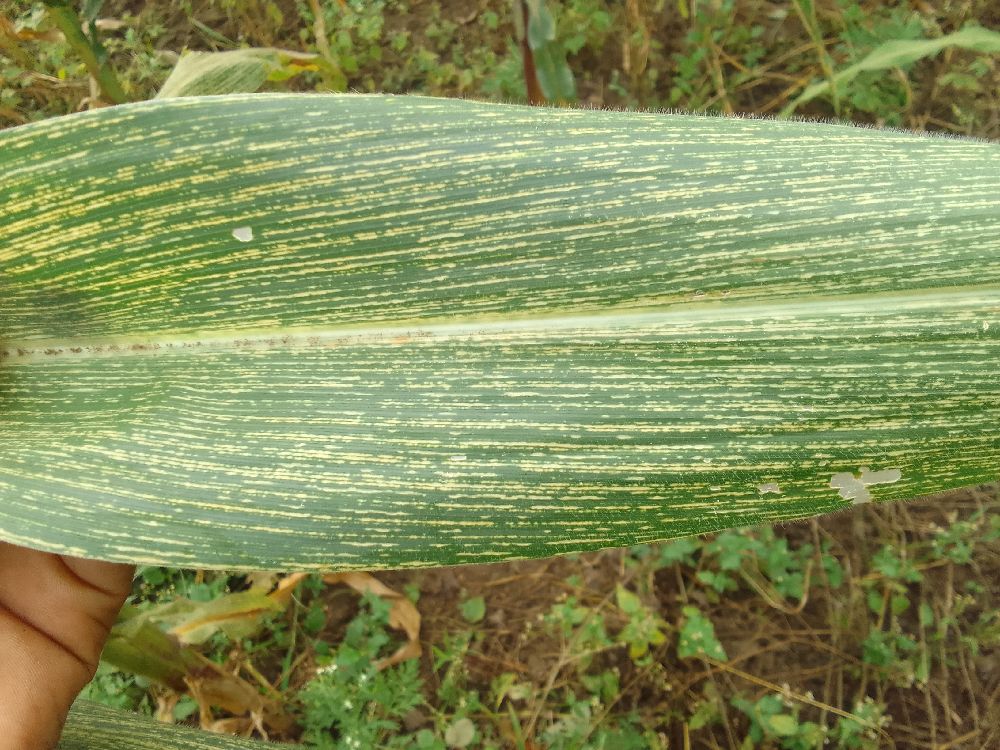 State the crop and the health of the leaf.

maize, maize streak virus
